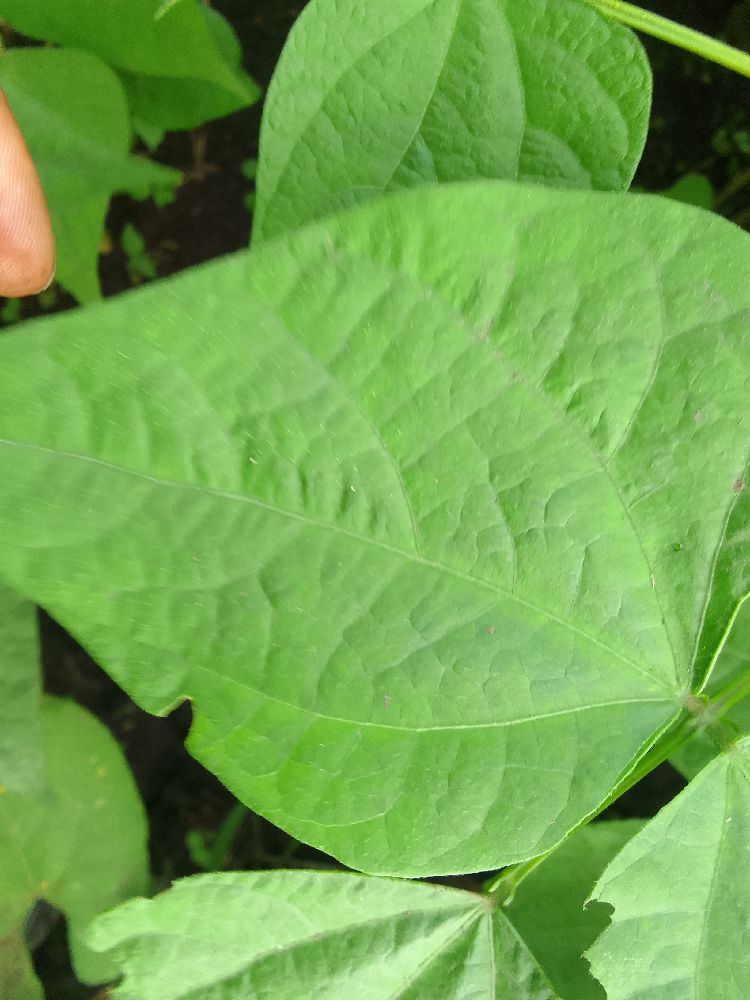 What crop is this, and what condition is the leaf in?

common bean, healthy
